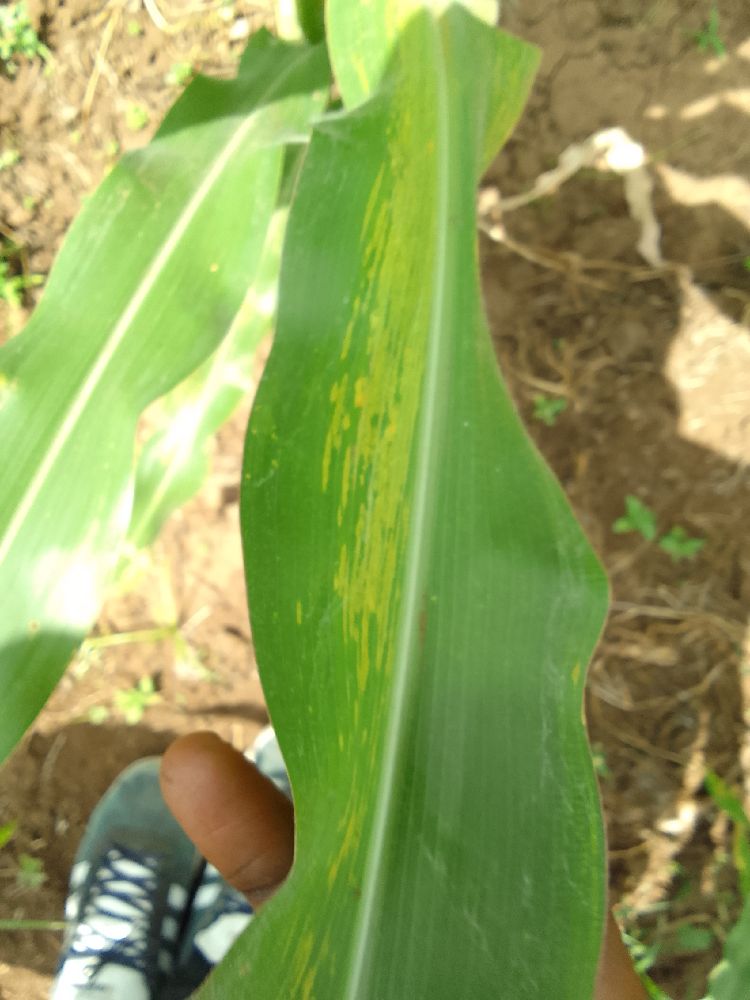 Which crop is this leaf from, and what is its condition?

maize, maize lethal necrosis
